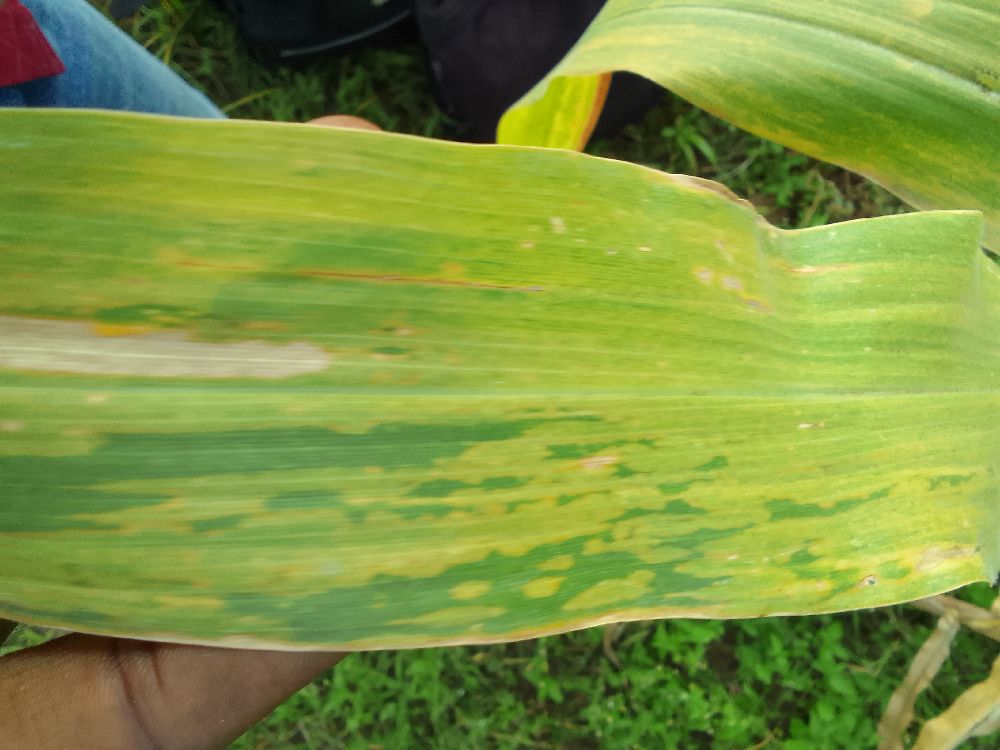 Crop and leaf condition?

maize, maize lethal necrosis
